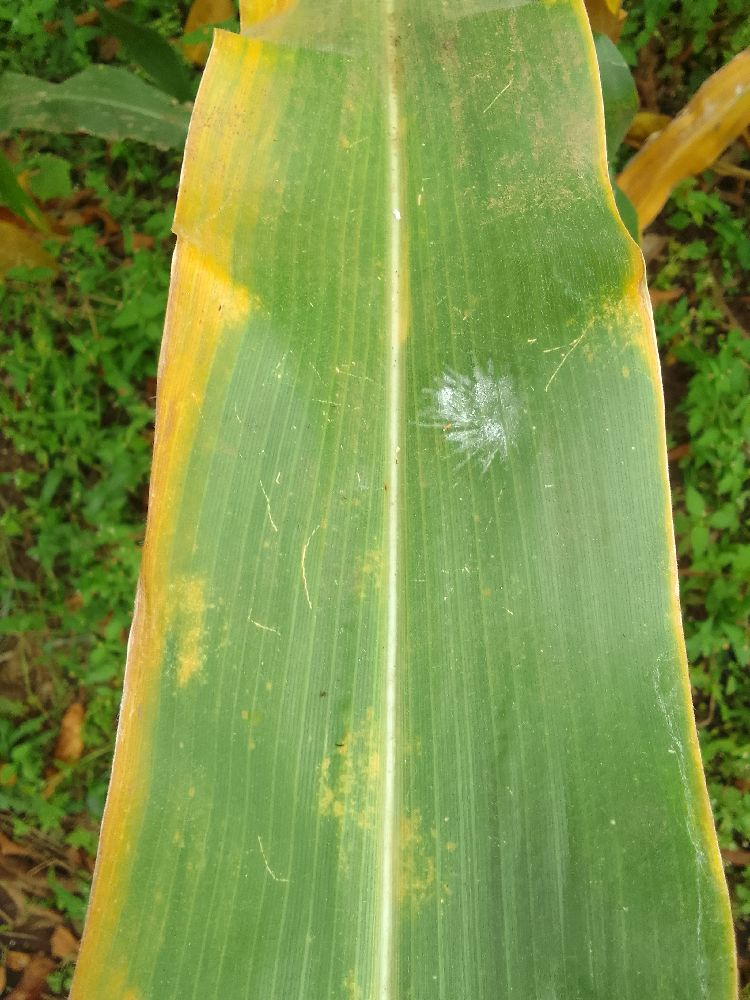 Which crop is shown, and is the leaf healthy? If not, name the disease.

maize, maize lethal necrosis
